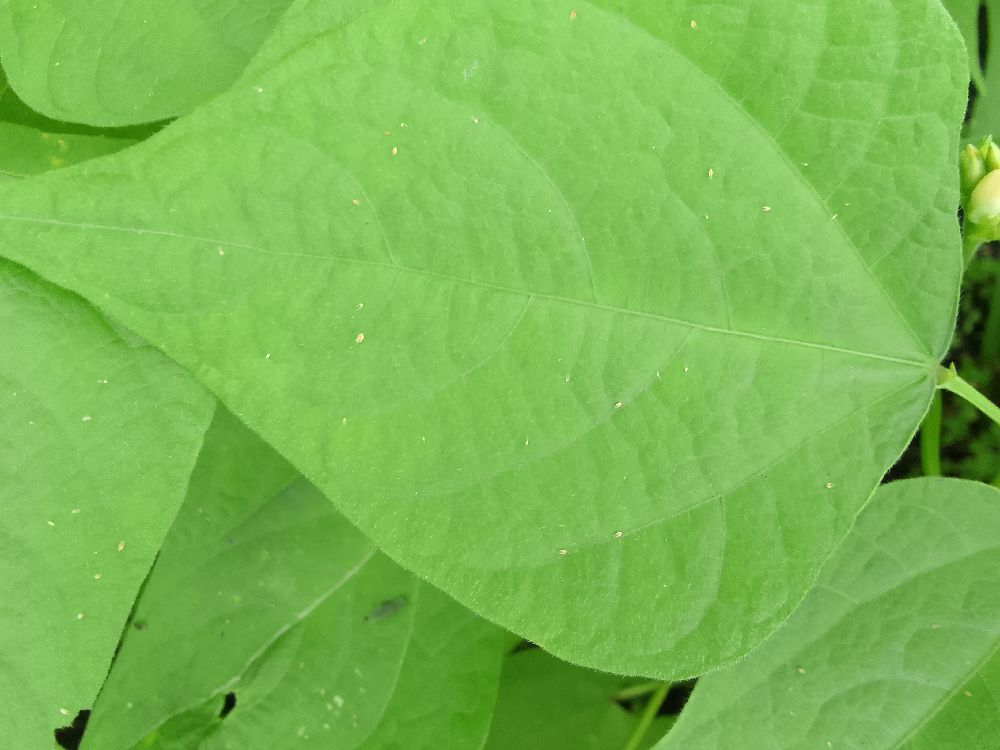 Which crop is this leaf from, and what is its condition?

common bean, healthy
